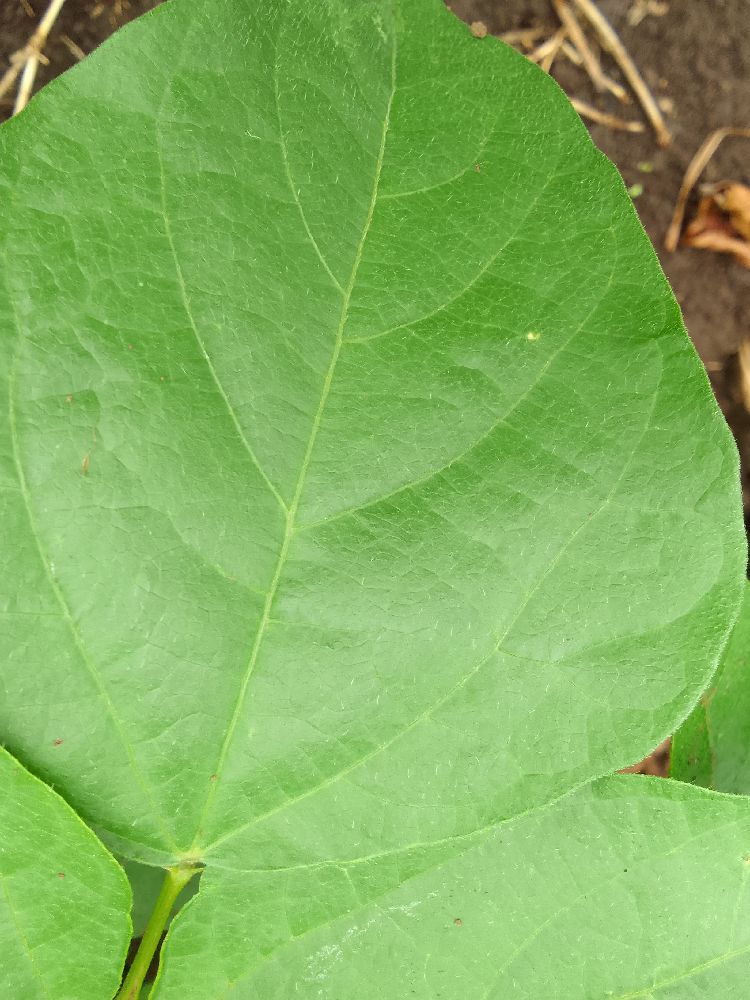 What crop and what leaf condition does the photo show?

common bean, healthy
